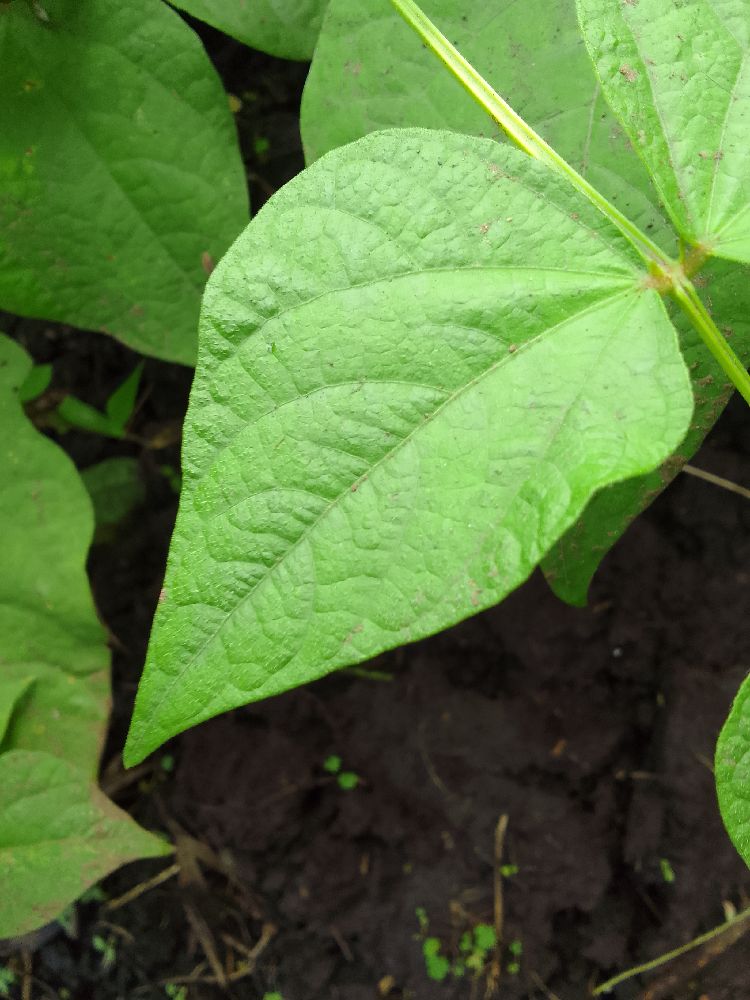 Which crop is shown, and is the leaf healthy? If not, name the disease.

common bean, healthy
